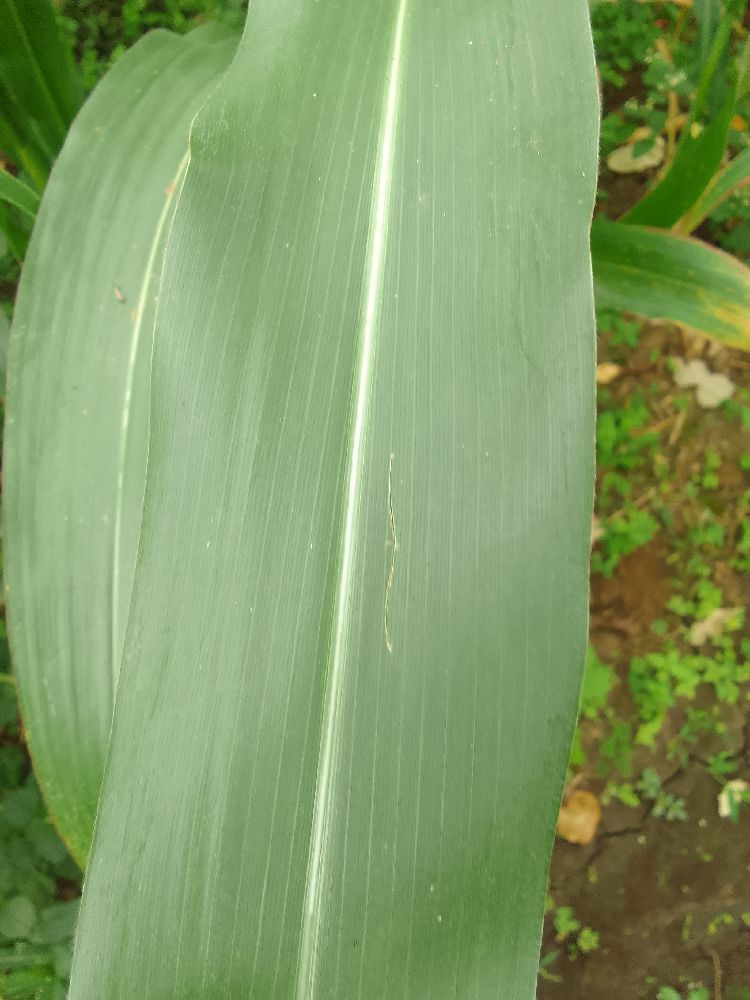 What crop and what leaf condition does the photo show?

maize, healthy
